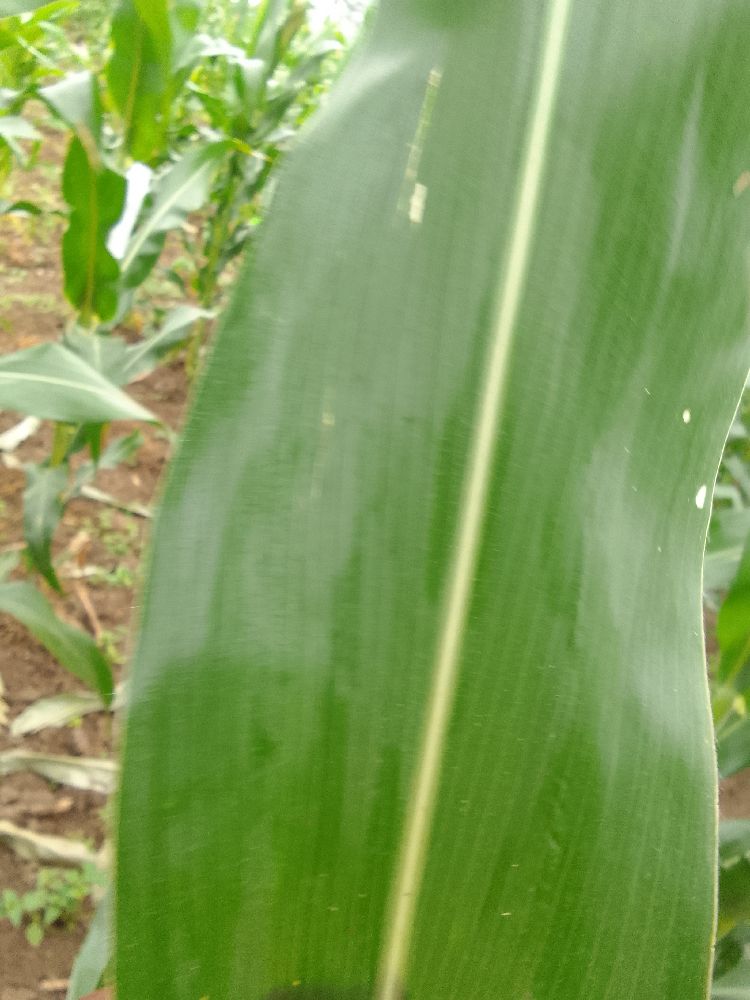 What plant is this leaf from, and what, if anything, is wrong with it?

maize, healthy
